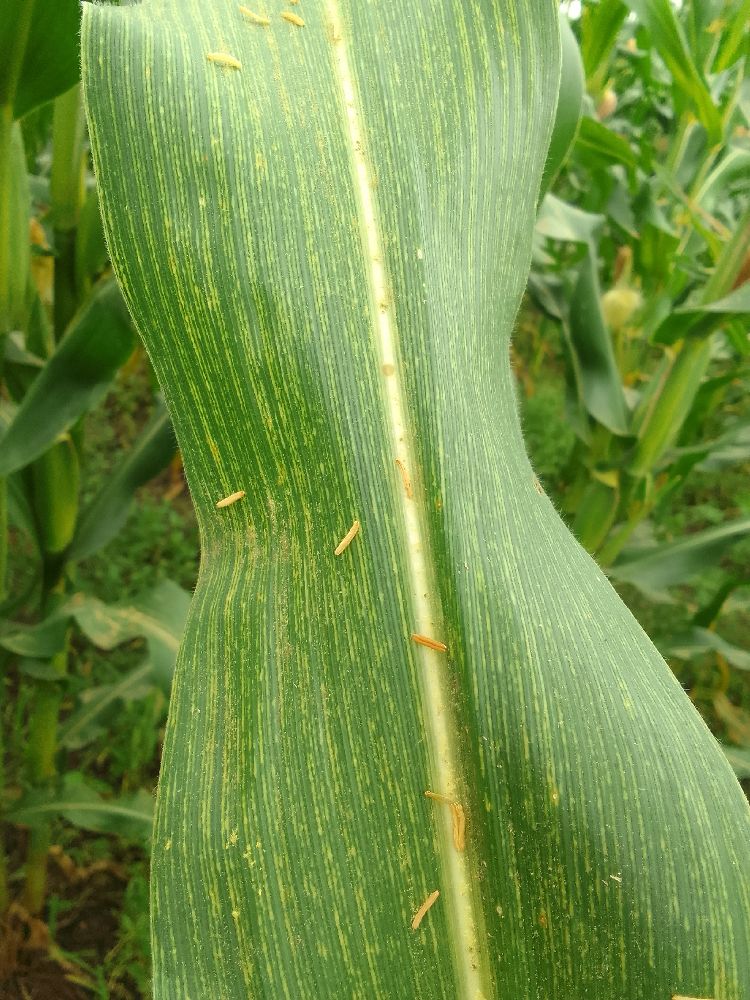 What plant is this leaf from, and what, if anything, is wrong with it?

maize, maize streak virus
